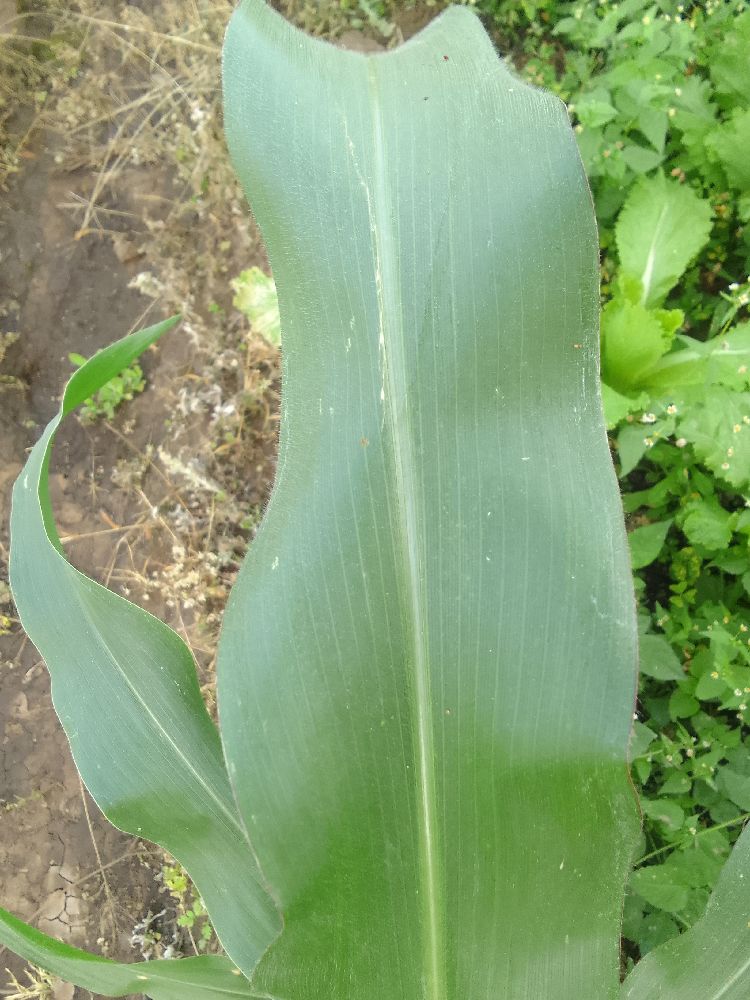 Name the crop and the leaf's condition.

maize, healthy
